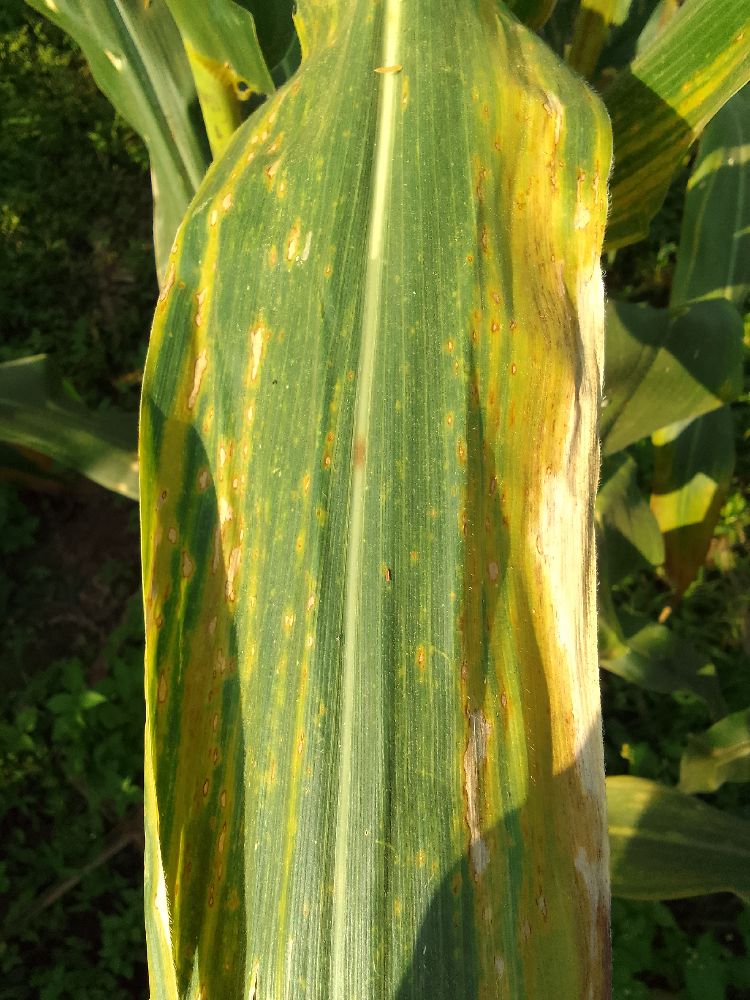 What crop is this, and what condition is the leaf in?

maize, maize lethal necrosis
